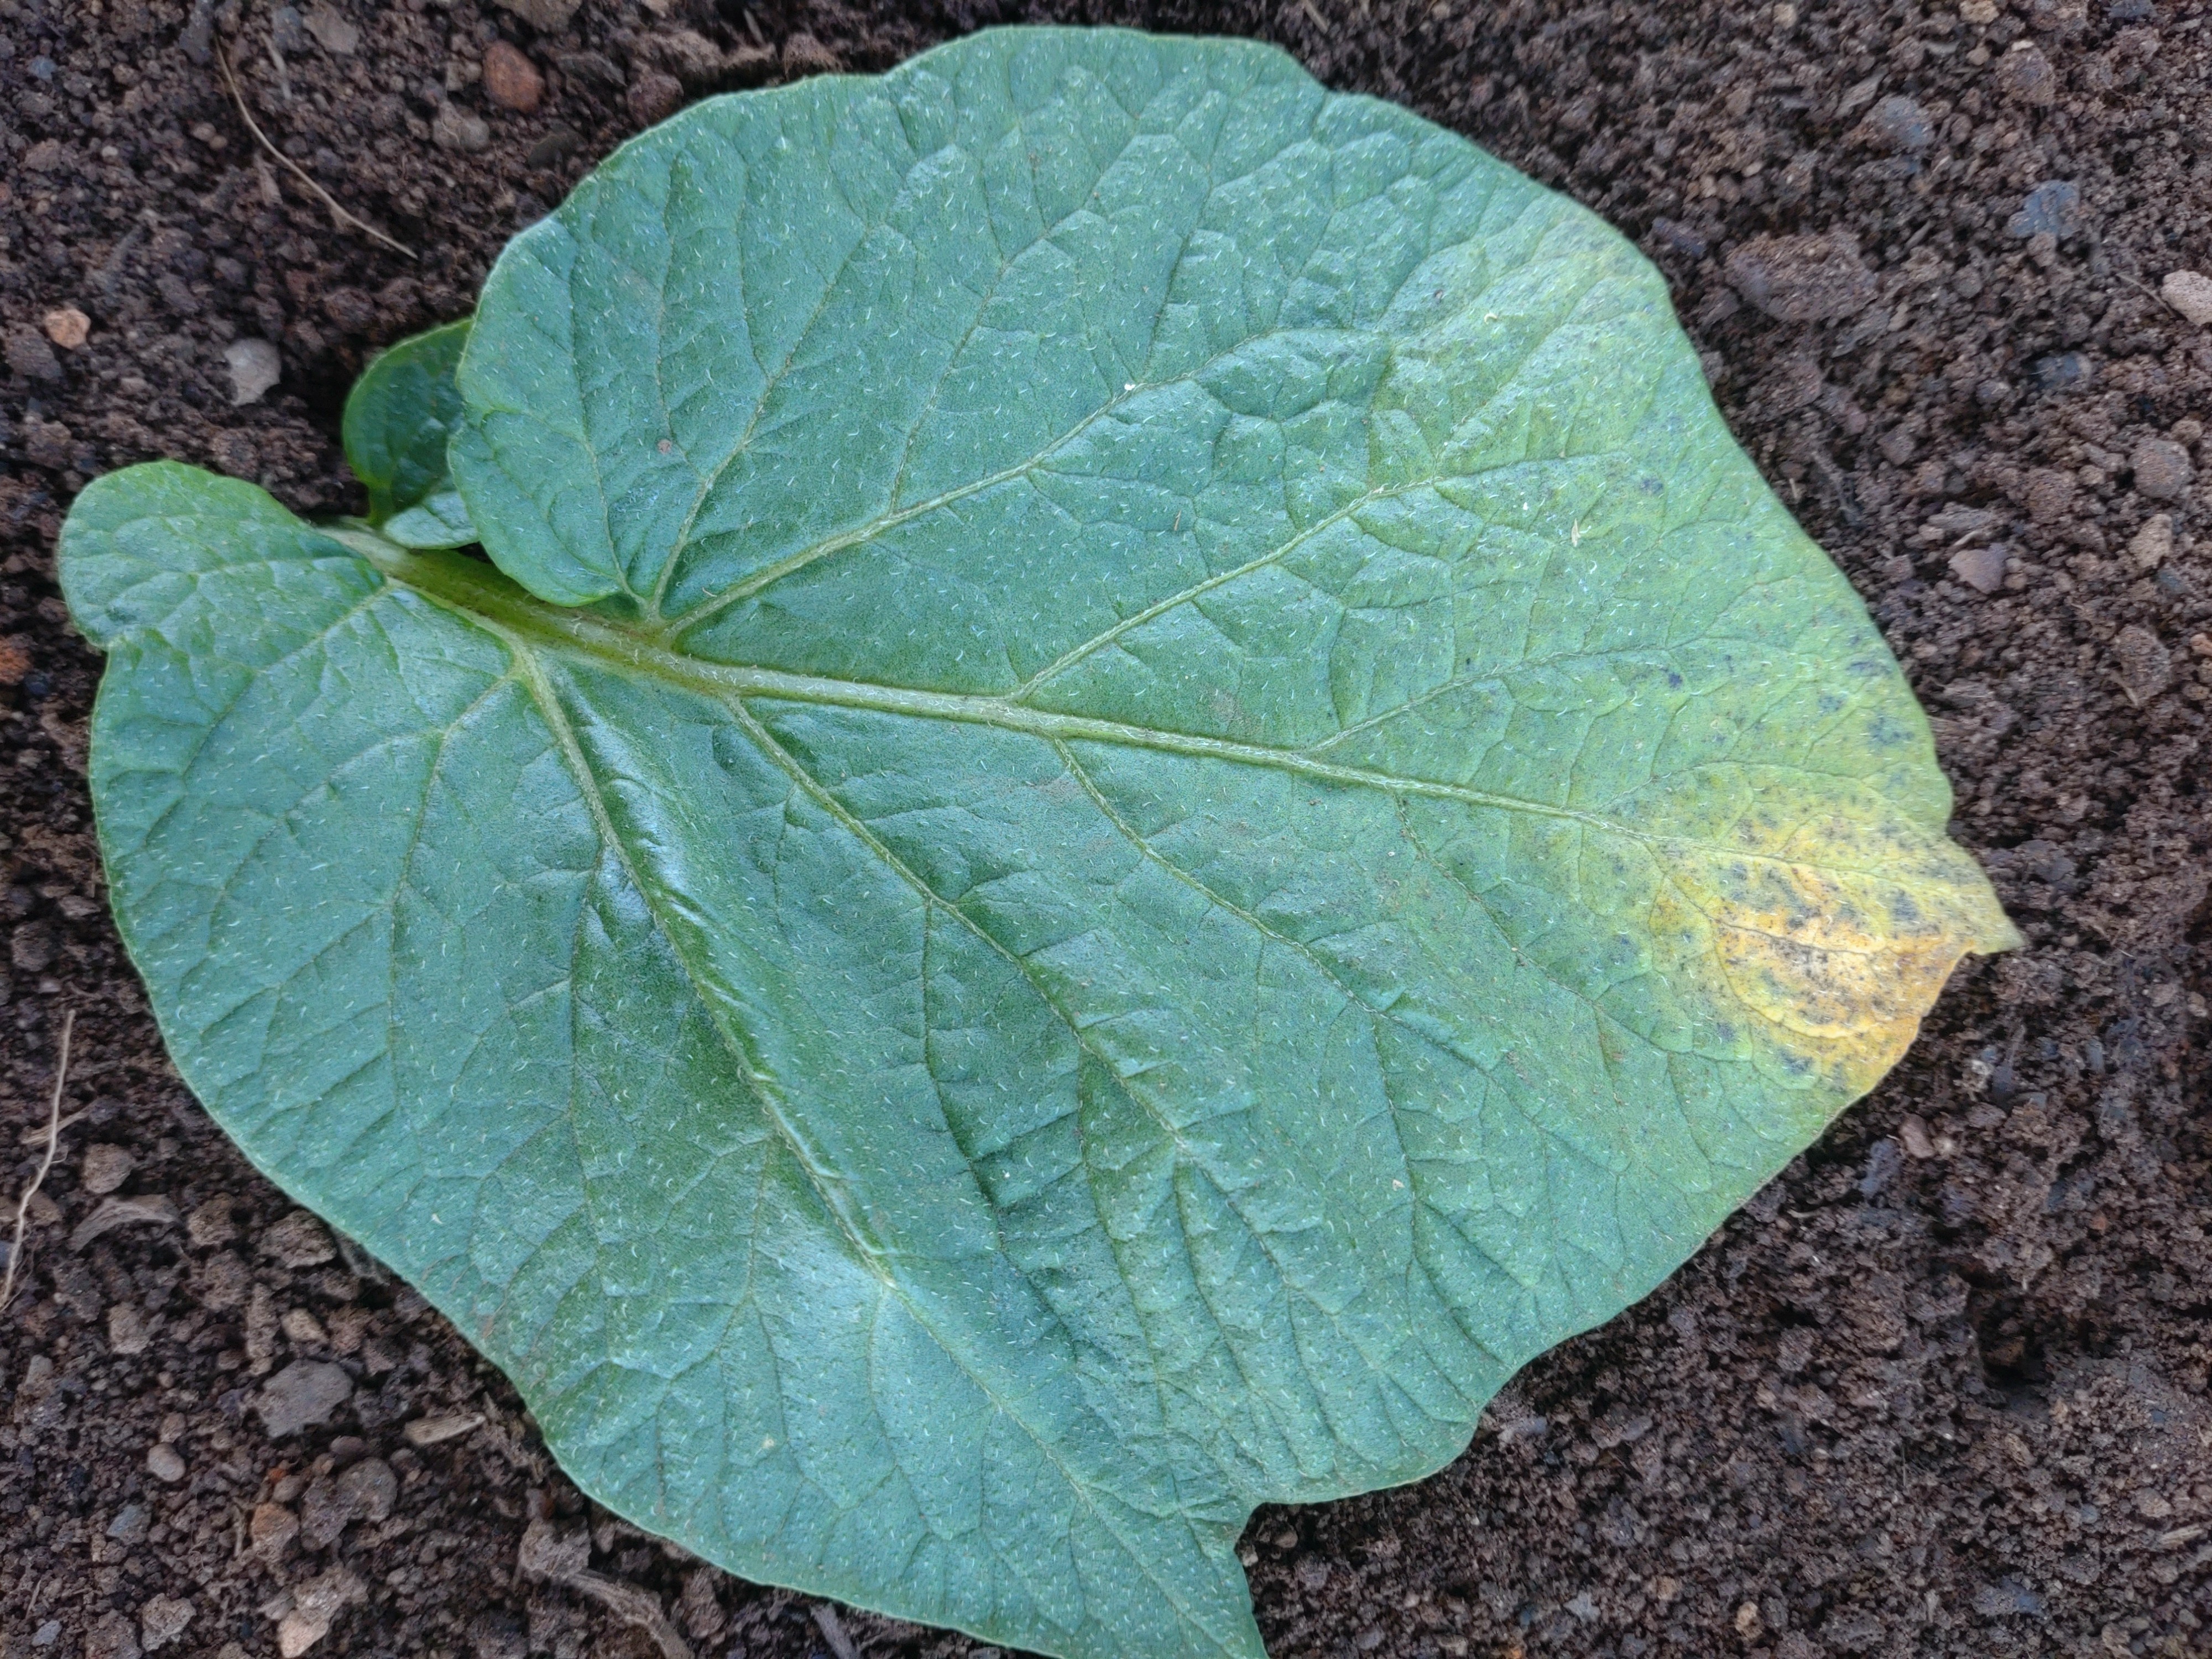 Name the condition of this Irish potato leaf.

late blight
